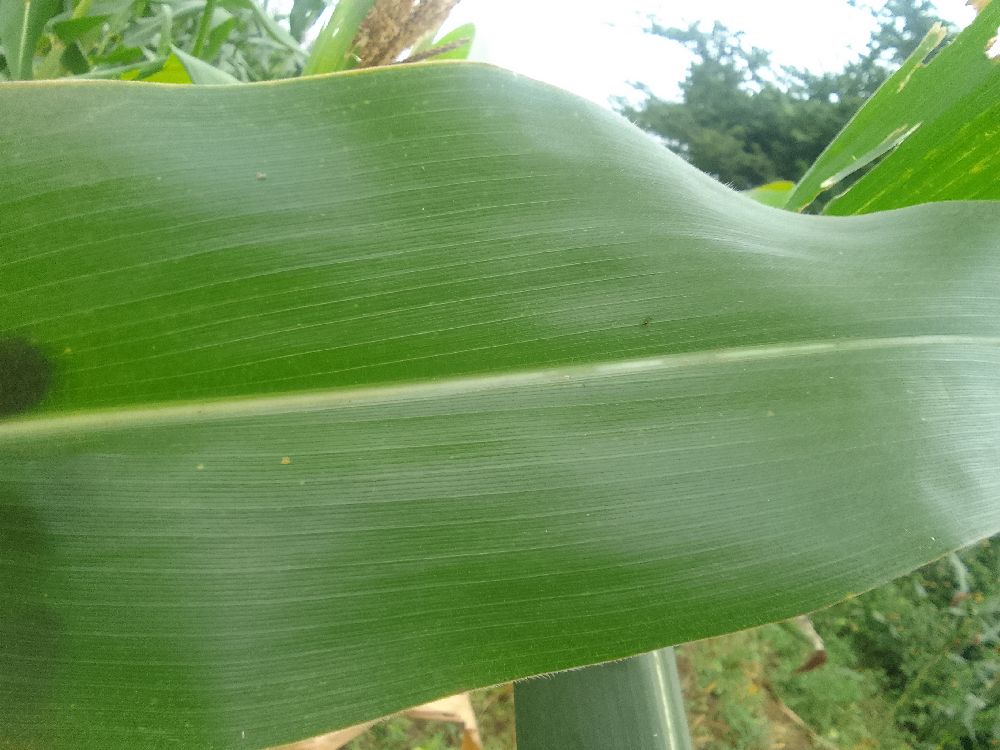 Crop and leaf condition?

maize, healthy
